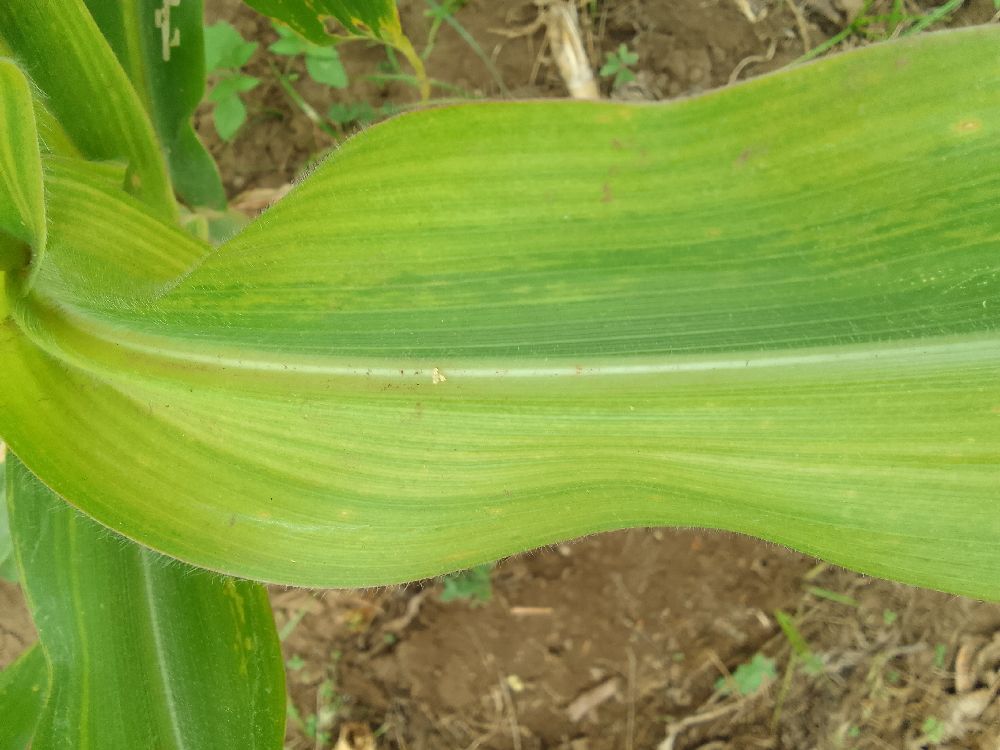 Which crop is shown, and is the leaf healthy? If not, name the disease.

maize, maize lethal necrosis
